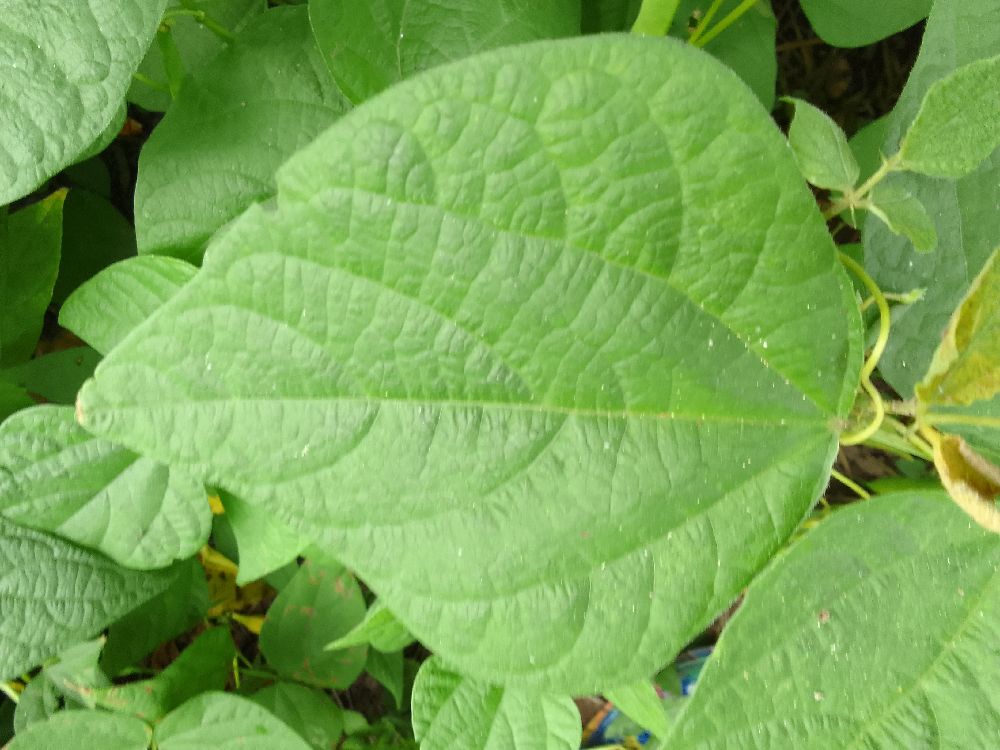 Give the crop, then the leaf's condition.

common bean, healthy
